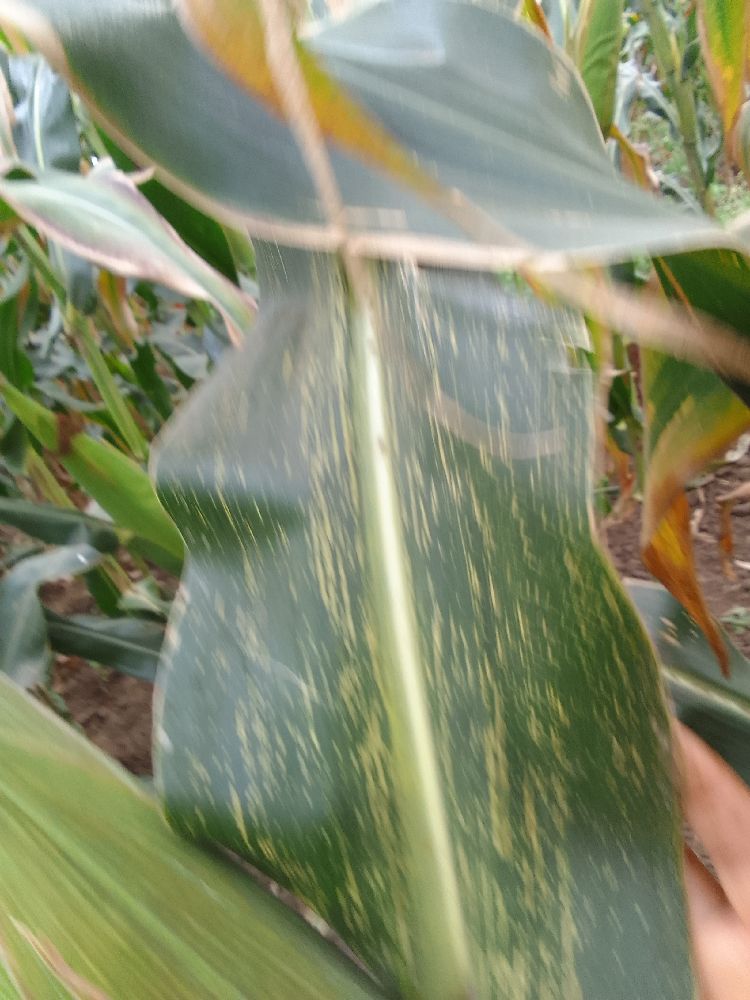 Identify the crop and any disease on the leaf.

maize, maize streak virus
